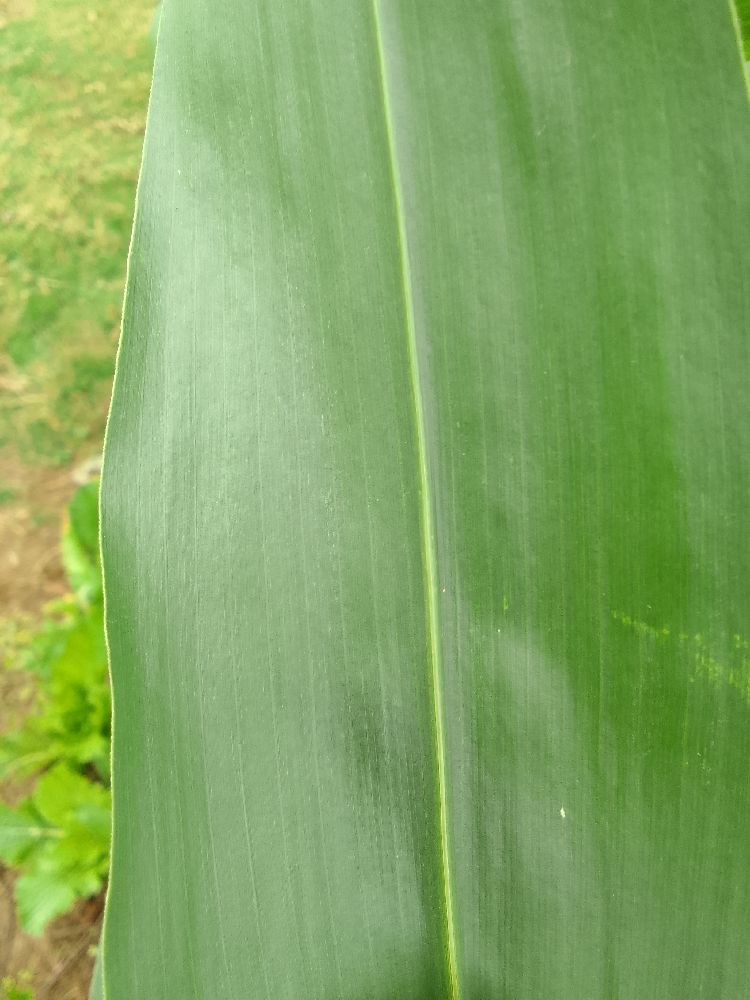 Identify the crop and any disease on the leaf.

maize, healthy
